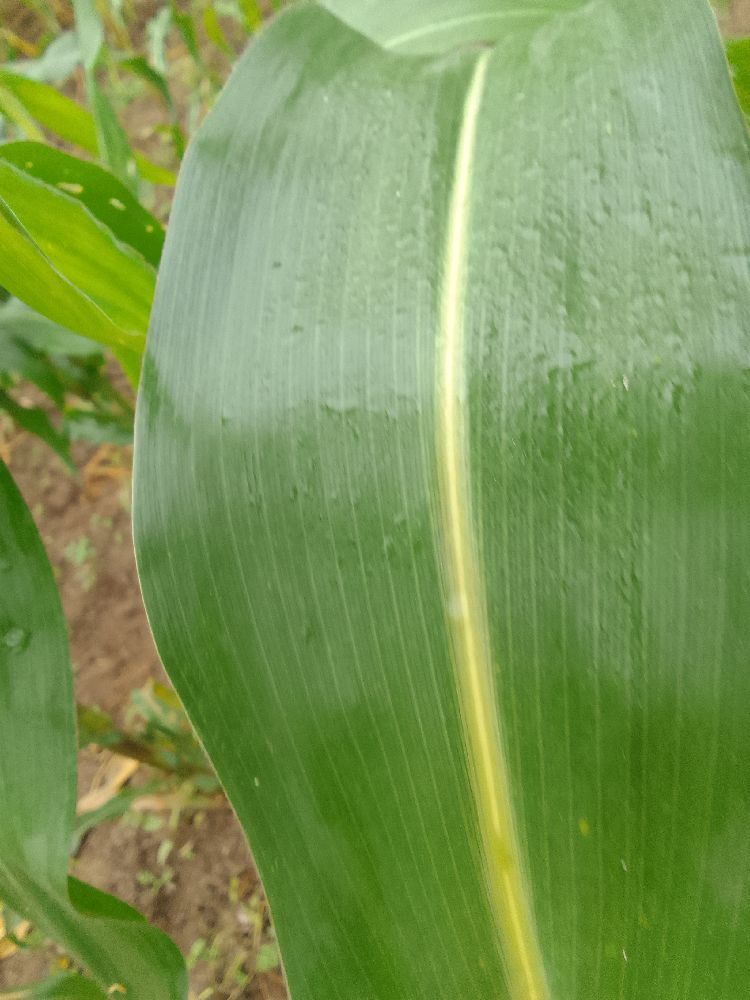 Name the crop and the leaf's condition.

maize, healthy
